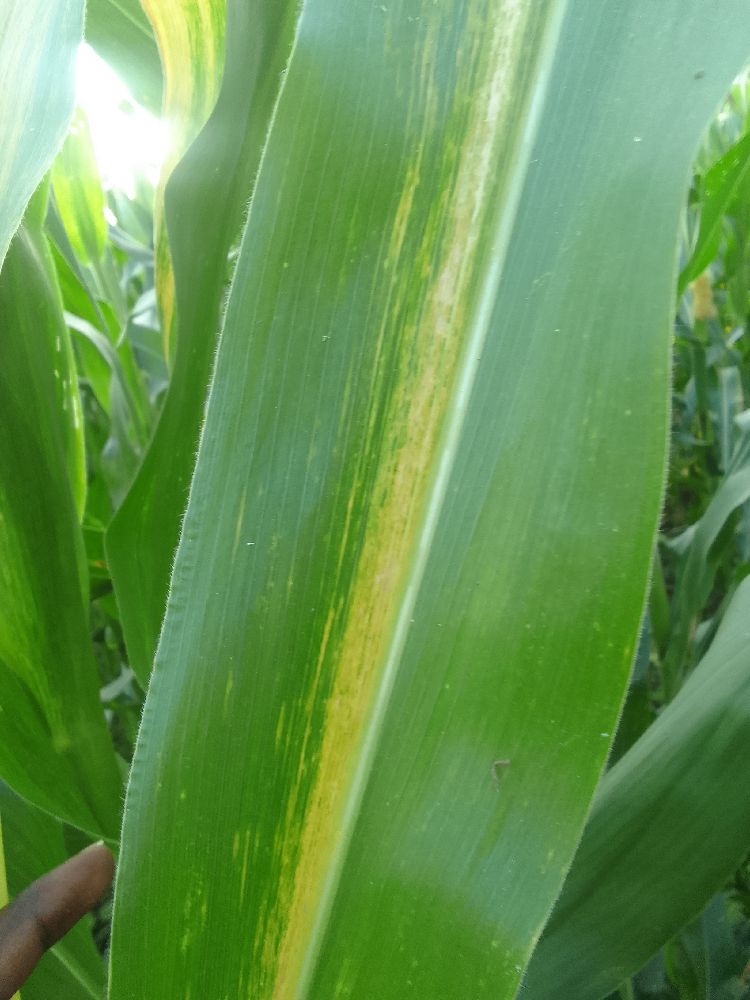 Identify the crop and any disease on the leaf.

maize, maize lethal necrosis
